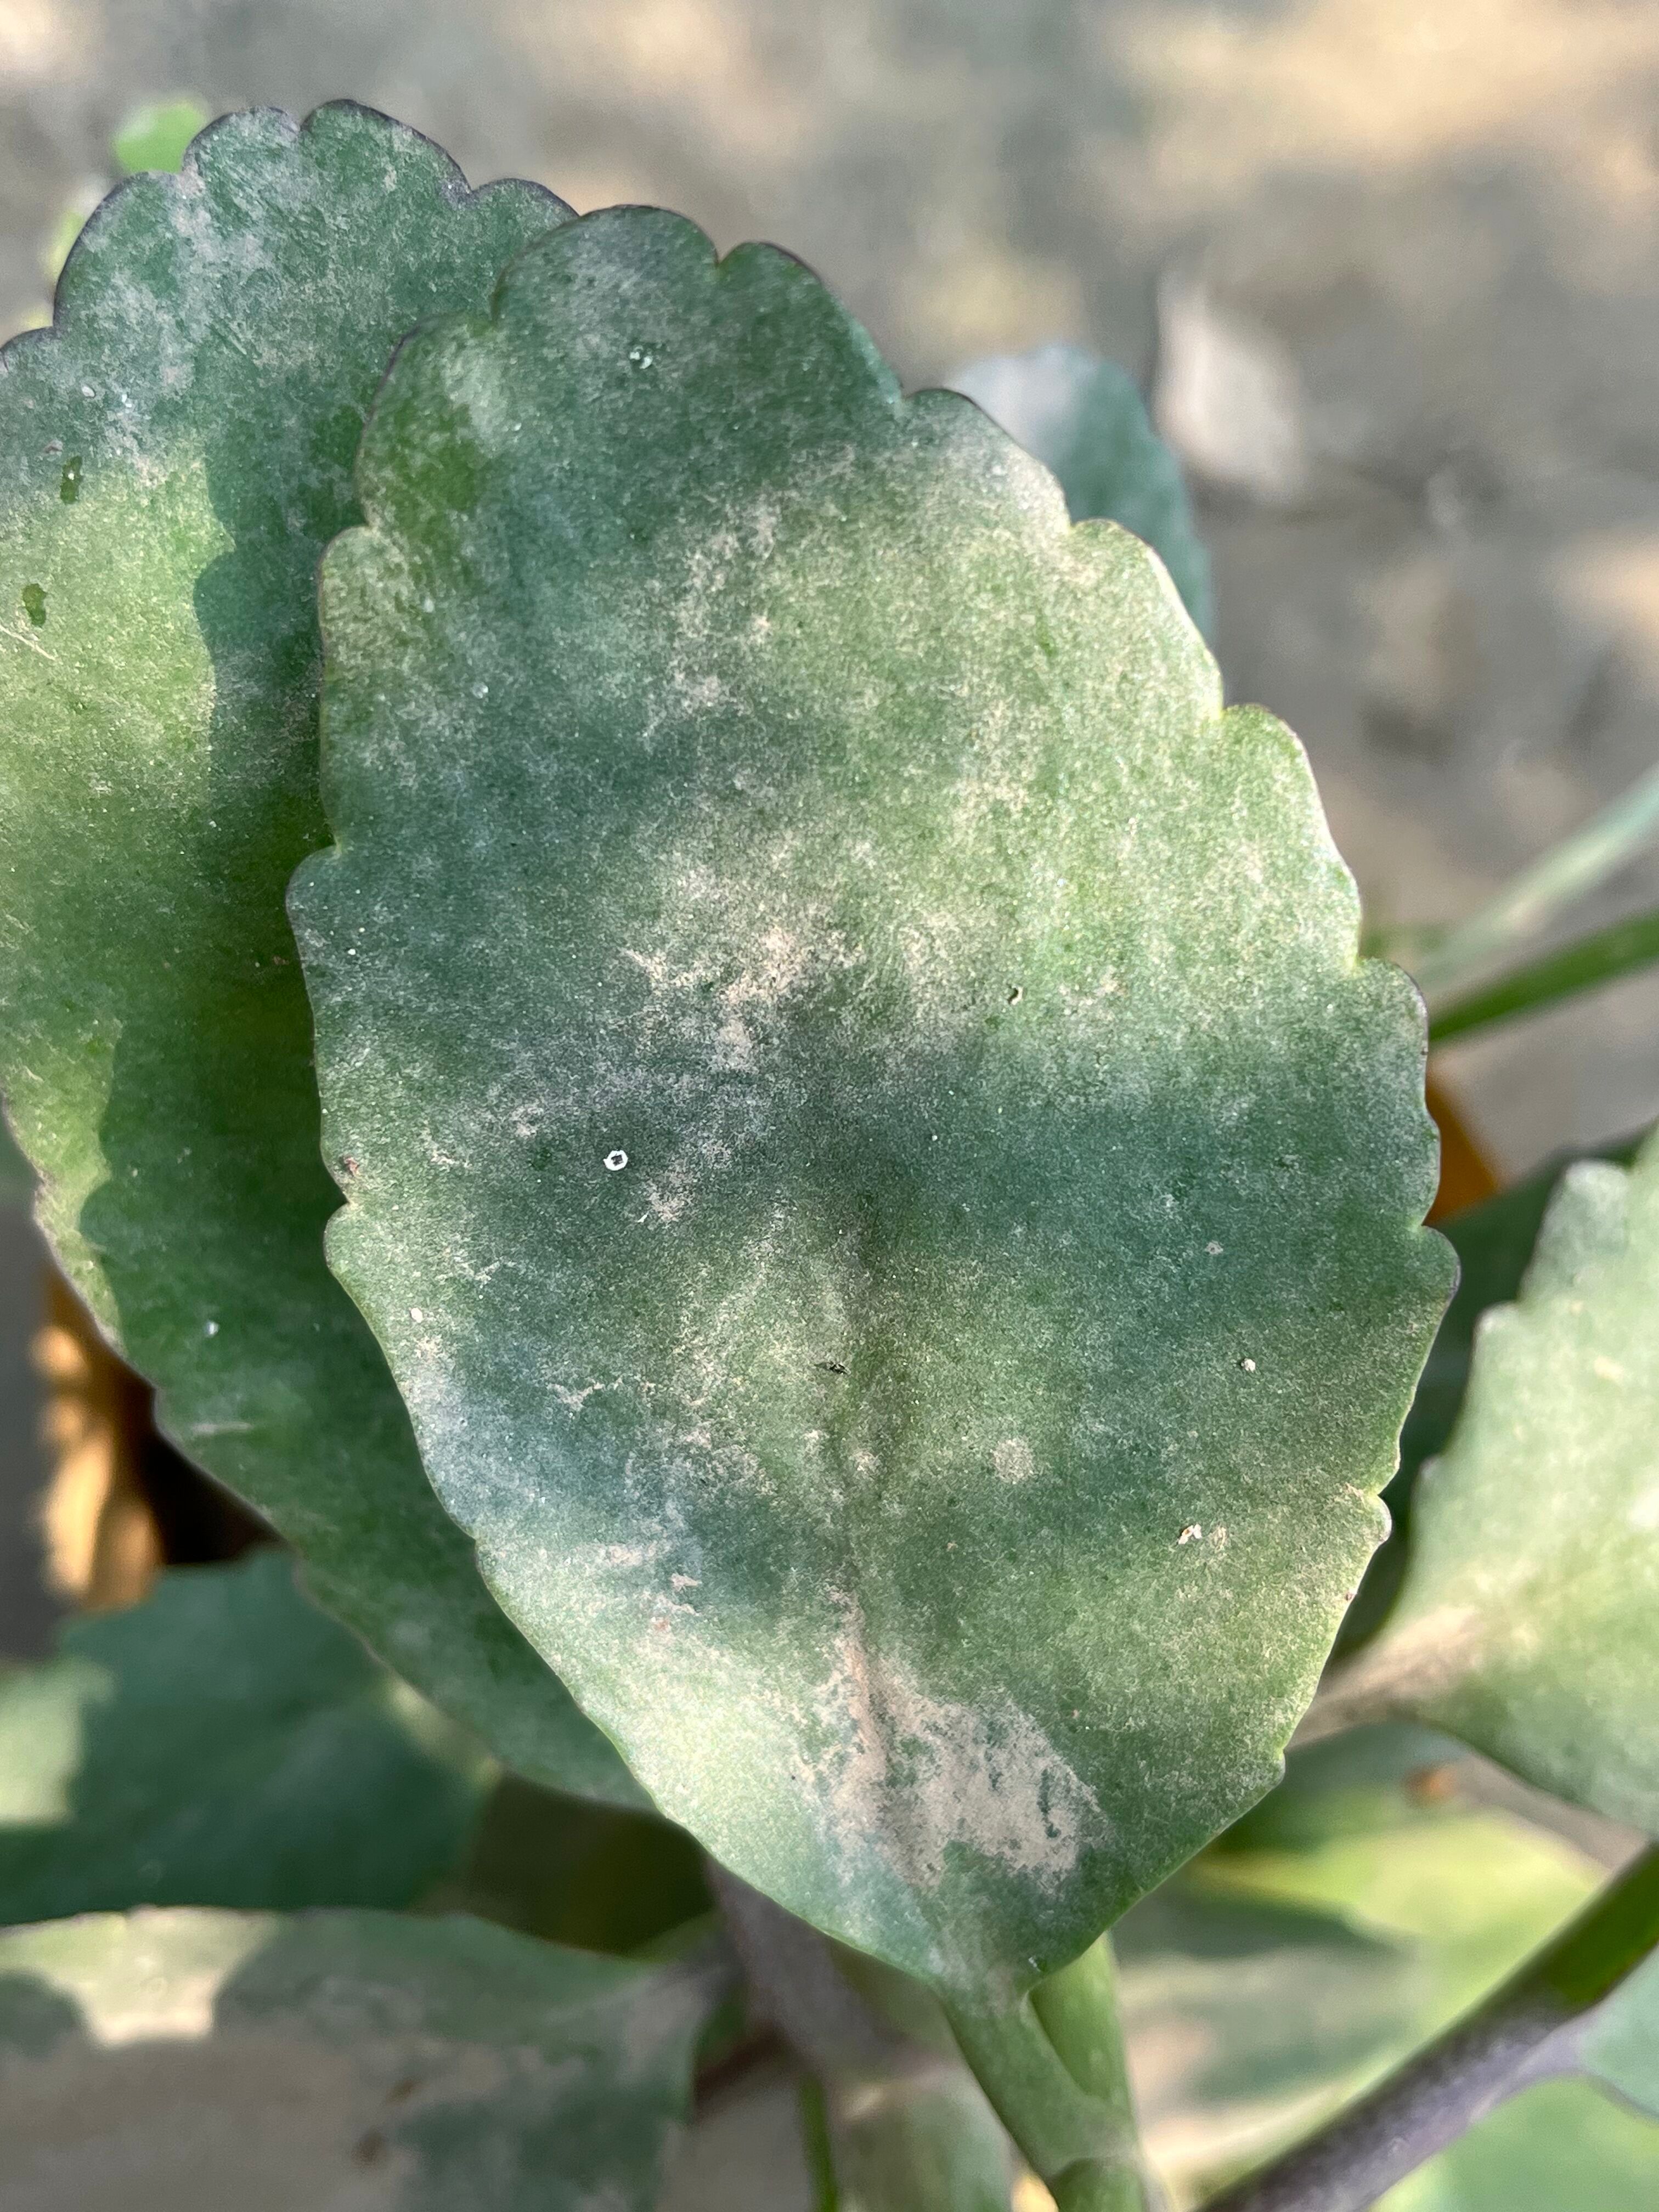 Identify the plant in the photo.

pathorkuci
